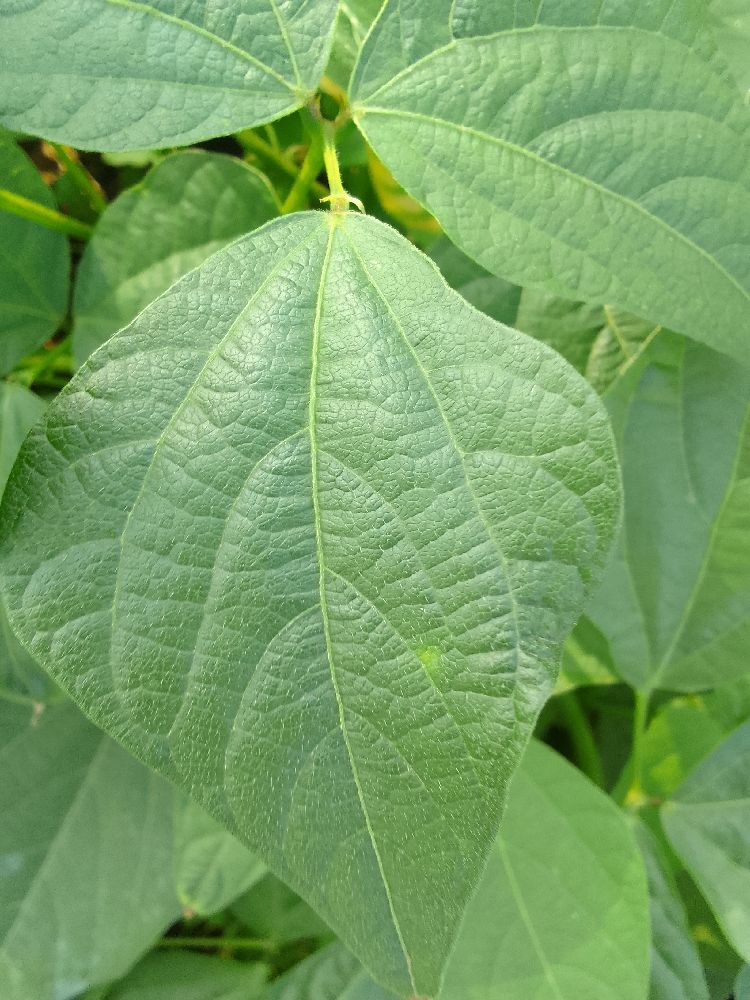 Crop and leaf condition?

common bean, healthy
